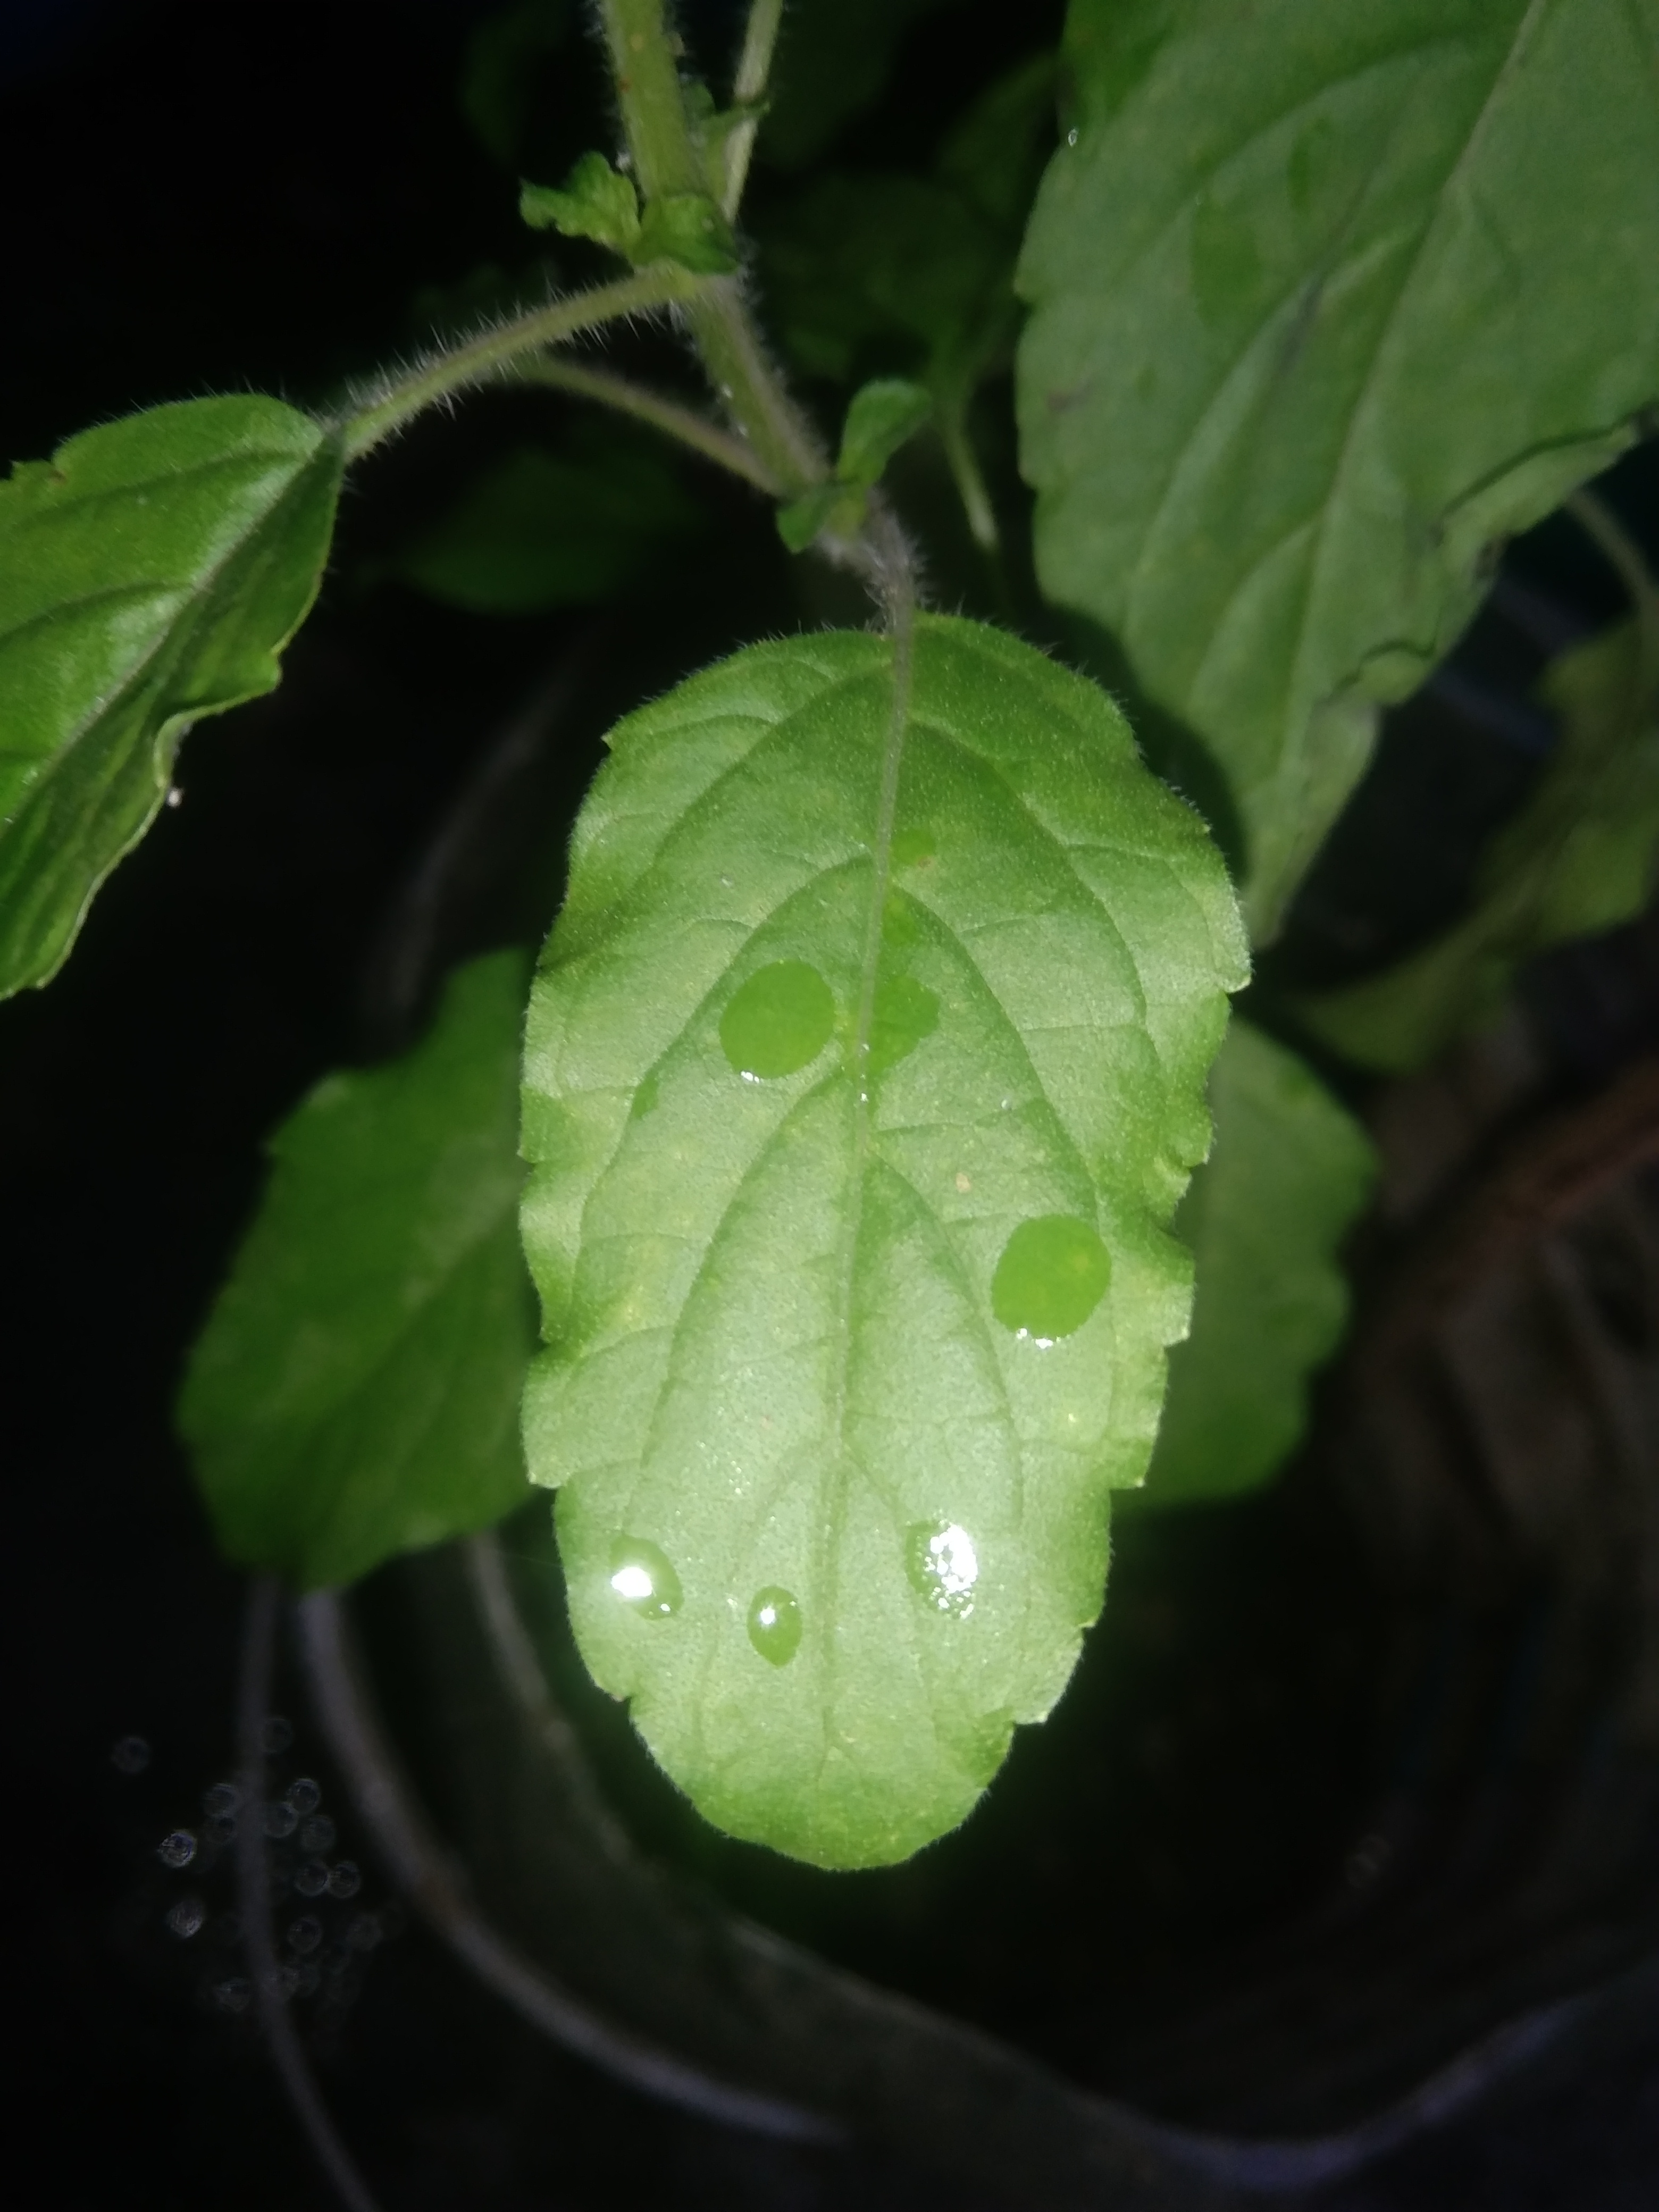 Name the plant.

tulshi
